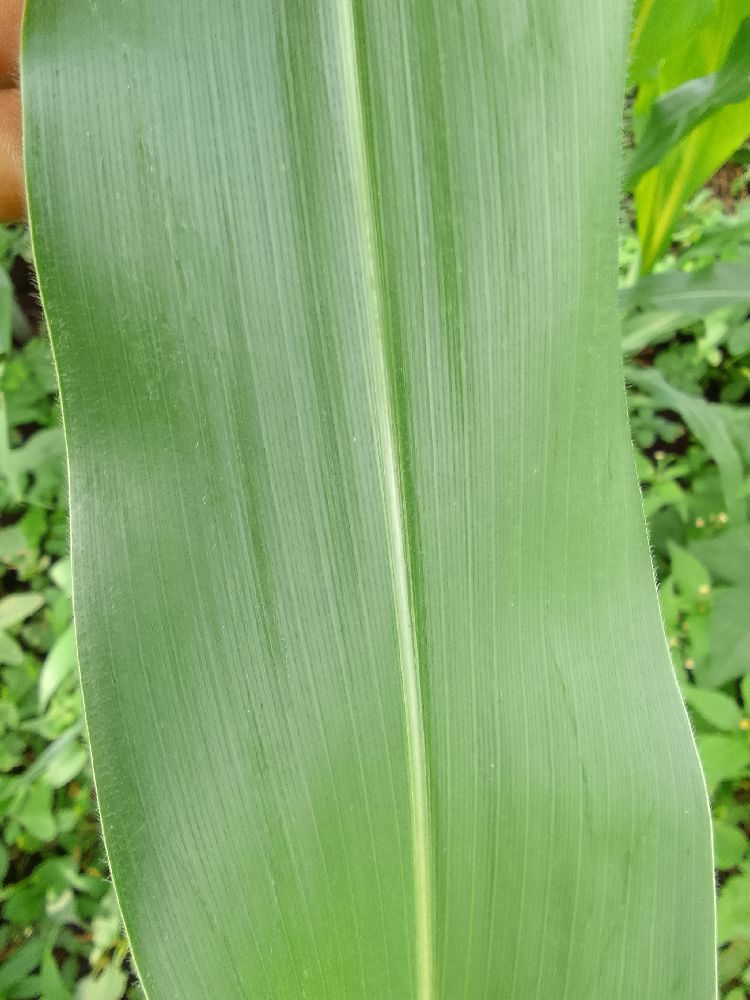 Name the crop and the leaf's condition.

maize, healthy
